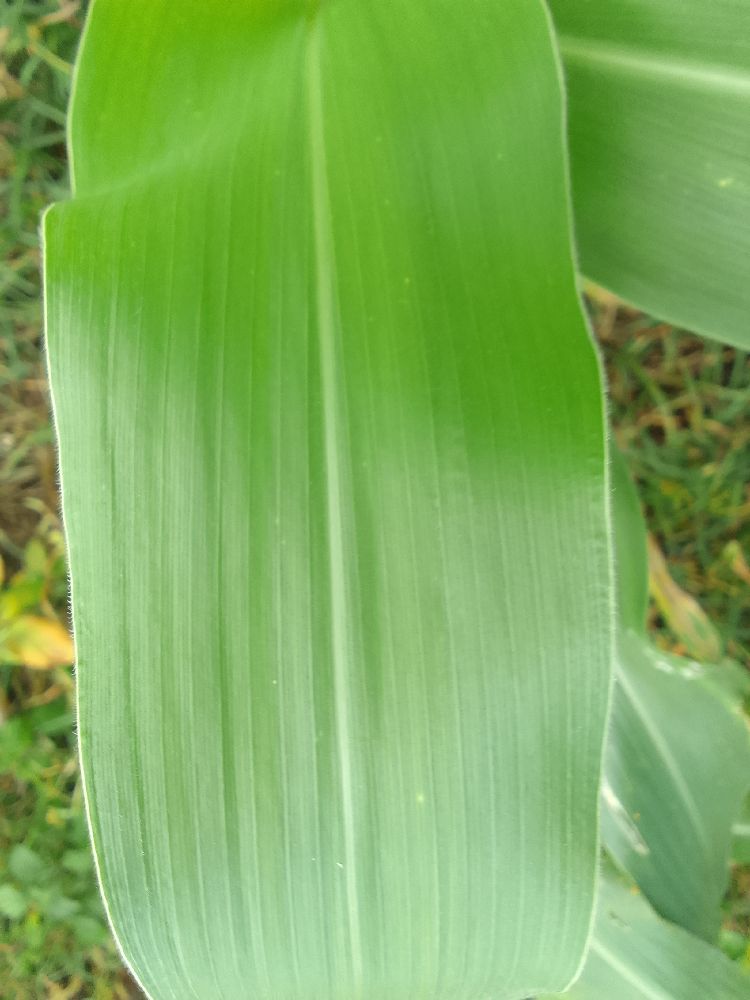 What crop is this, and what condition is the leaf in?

maize, healthy
